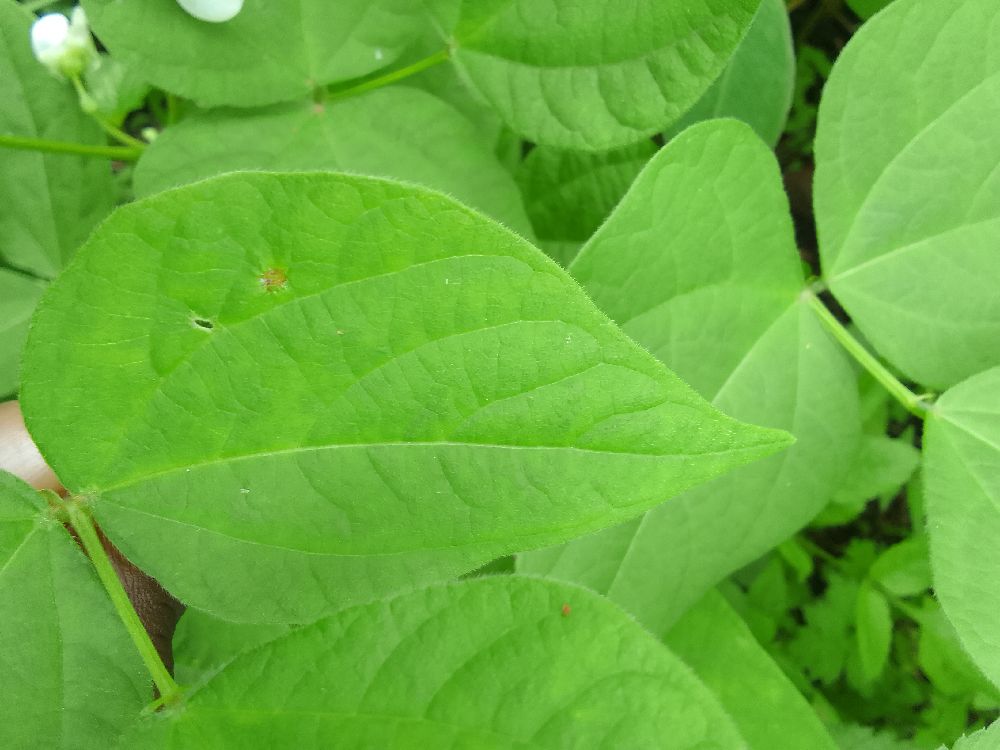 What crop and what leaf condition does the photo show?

common bean, healthy
